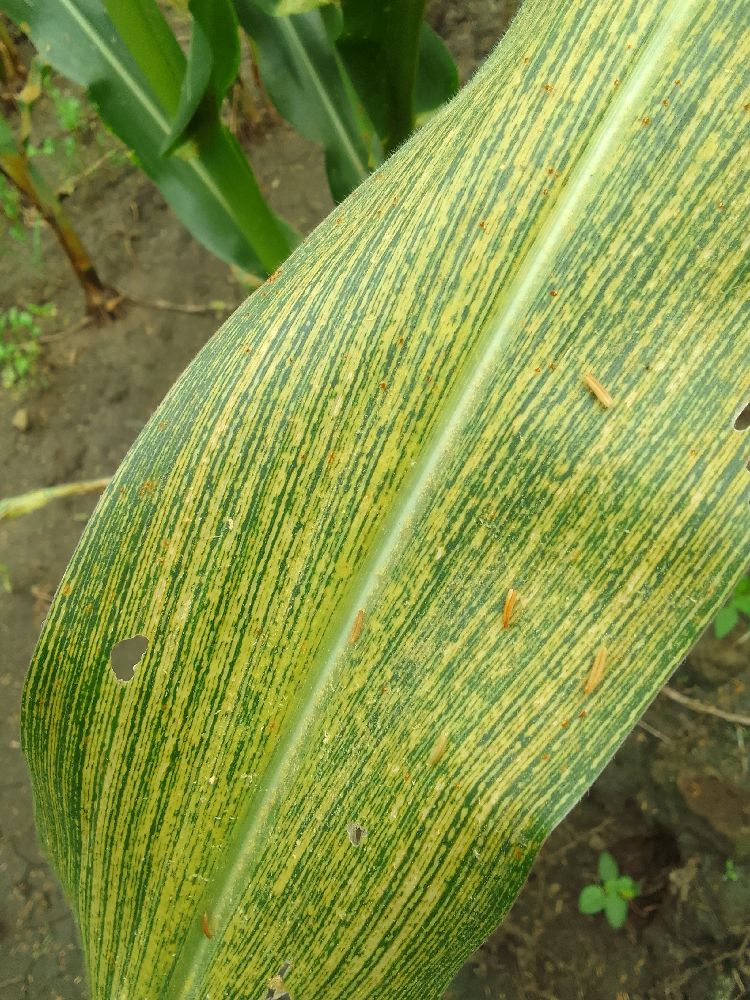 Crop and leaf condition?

maize, maize streak virus
